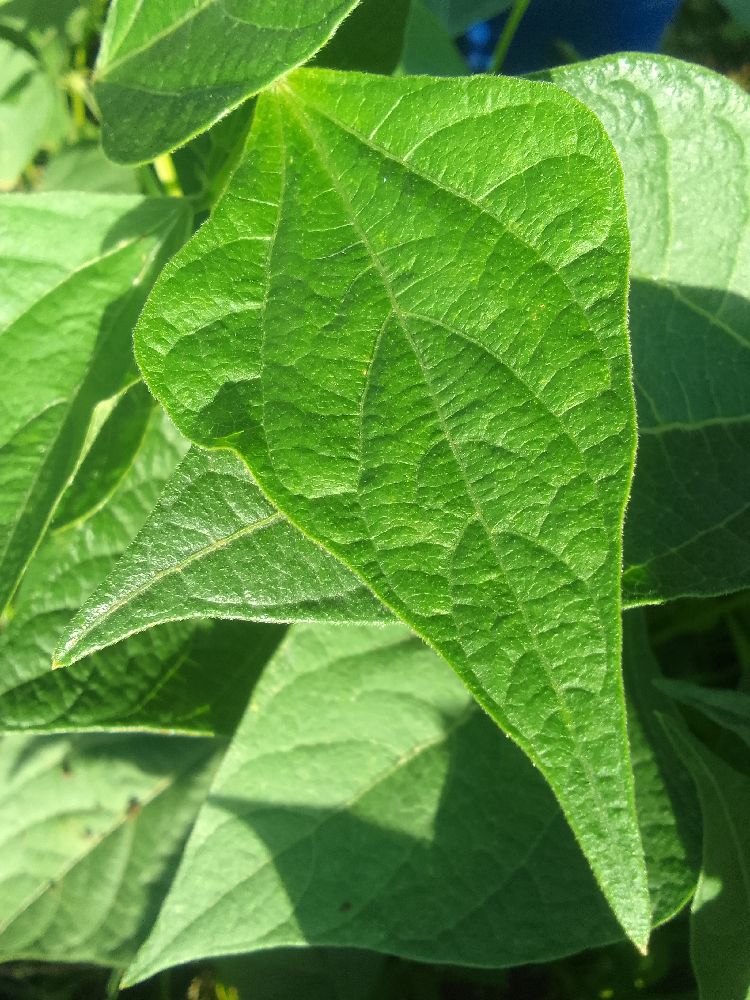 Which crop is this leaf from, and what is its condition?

common bean, healthy
